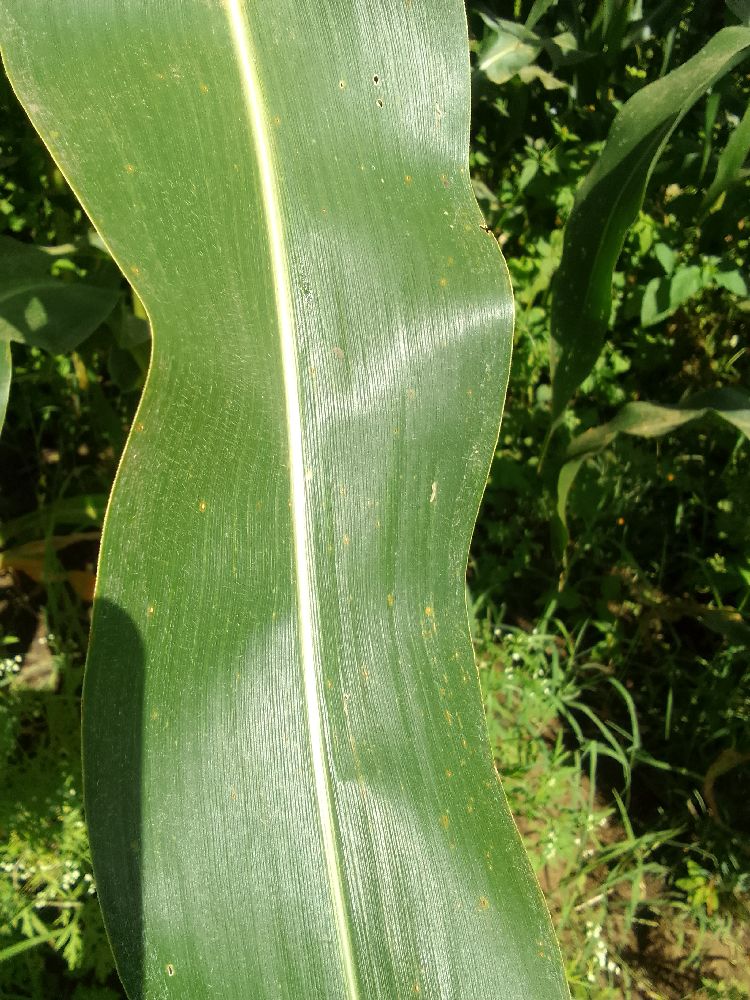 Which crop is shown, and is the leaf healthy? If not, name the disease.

maize, healthy
